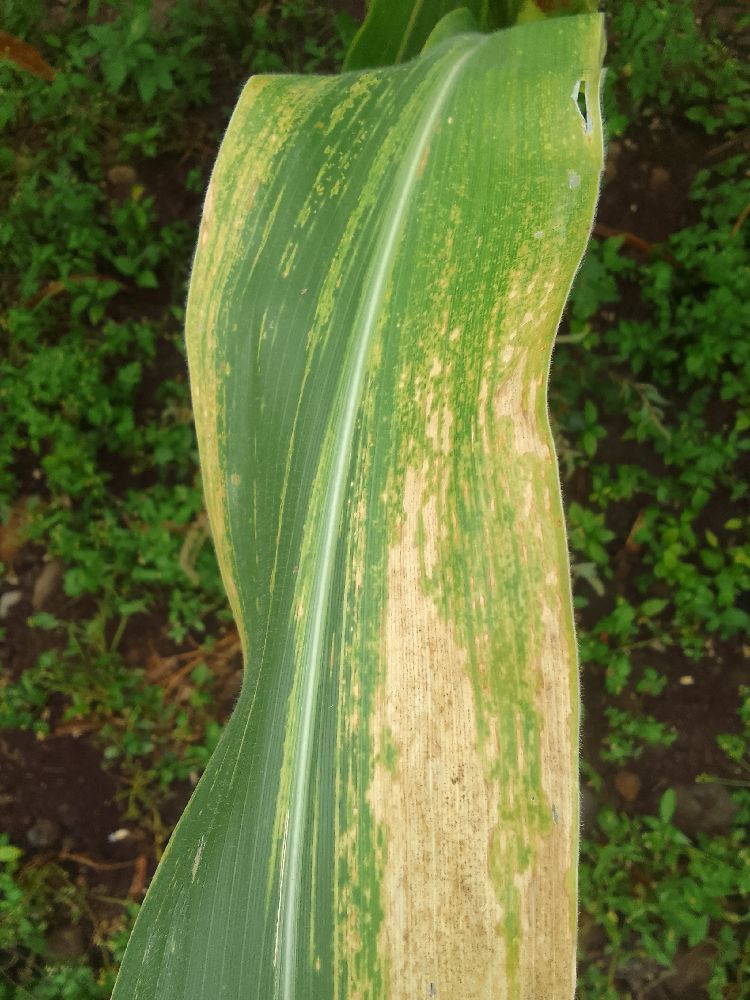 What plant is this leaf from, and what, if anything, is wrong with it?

maize, maize lethal necrosis
